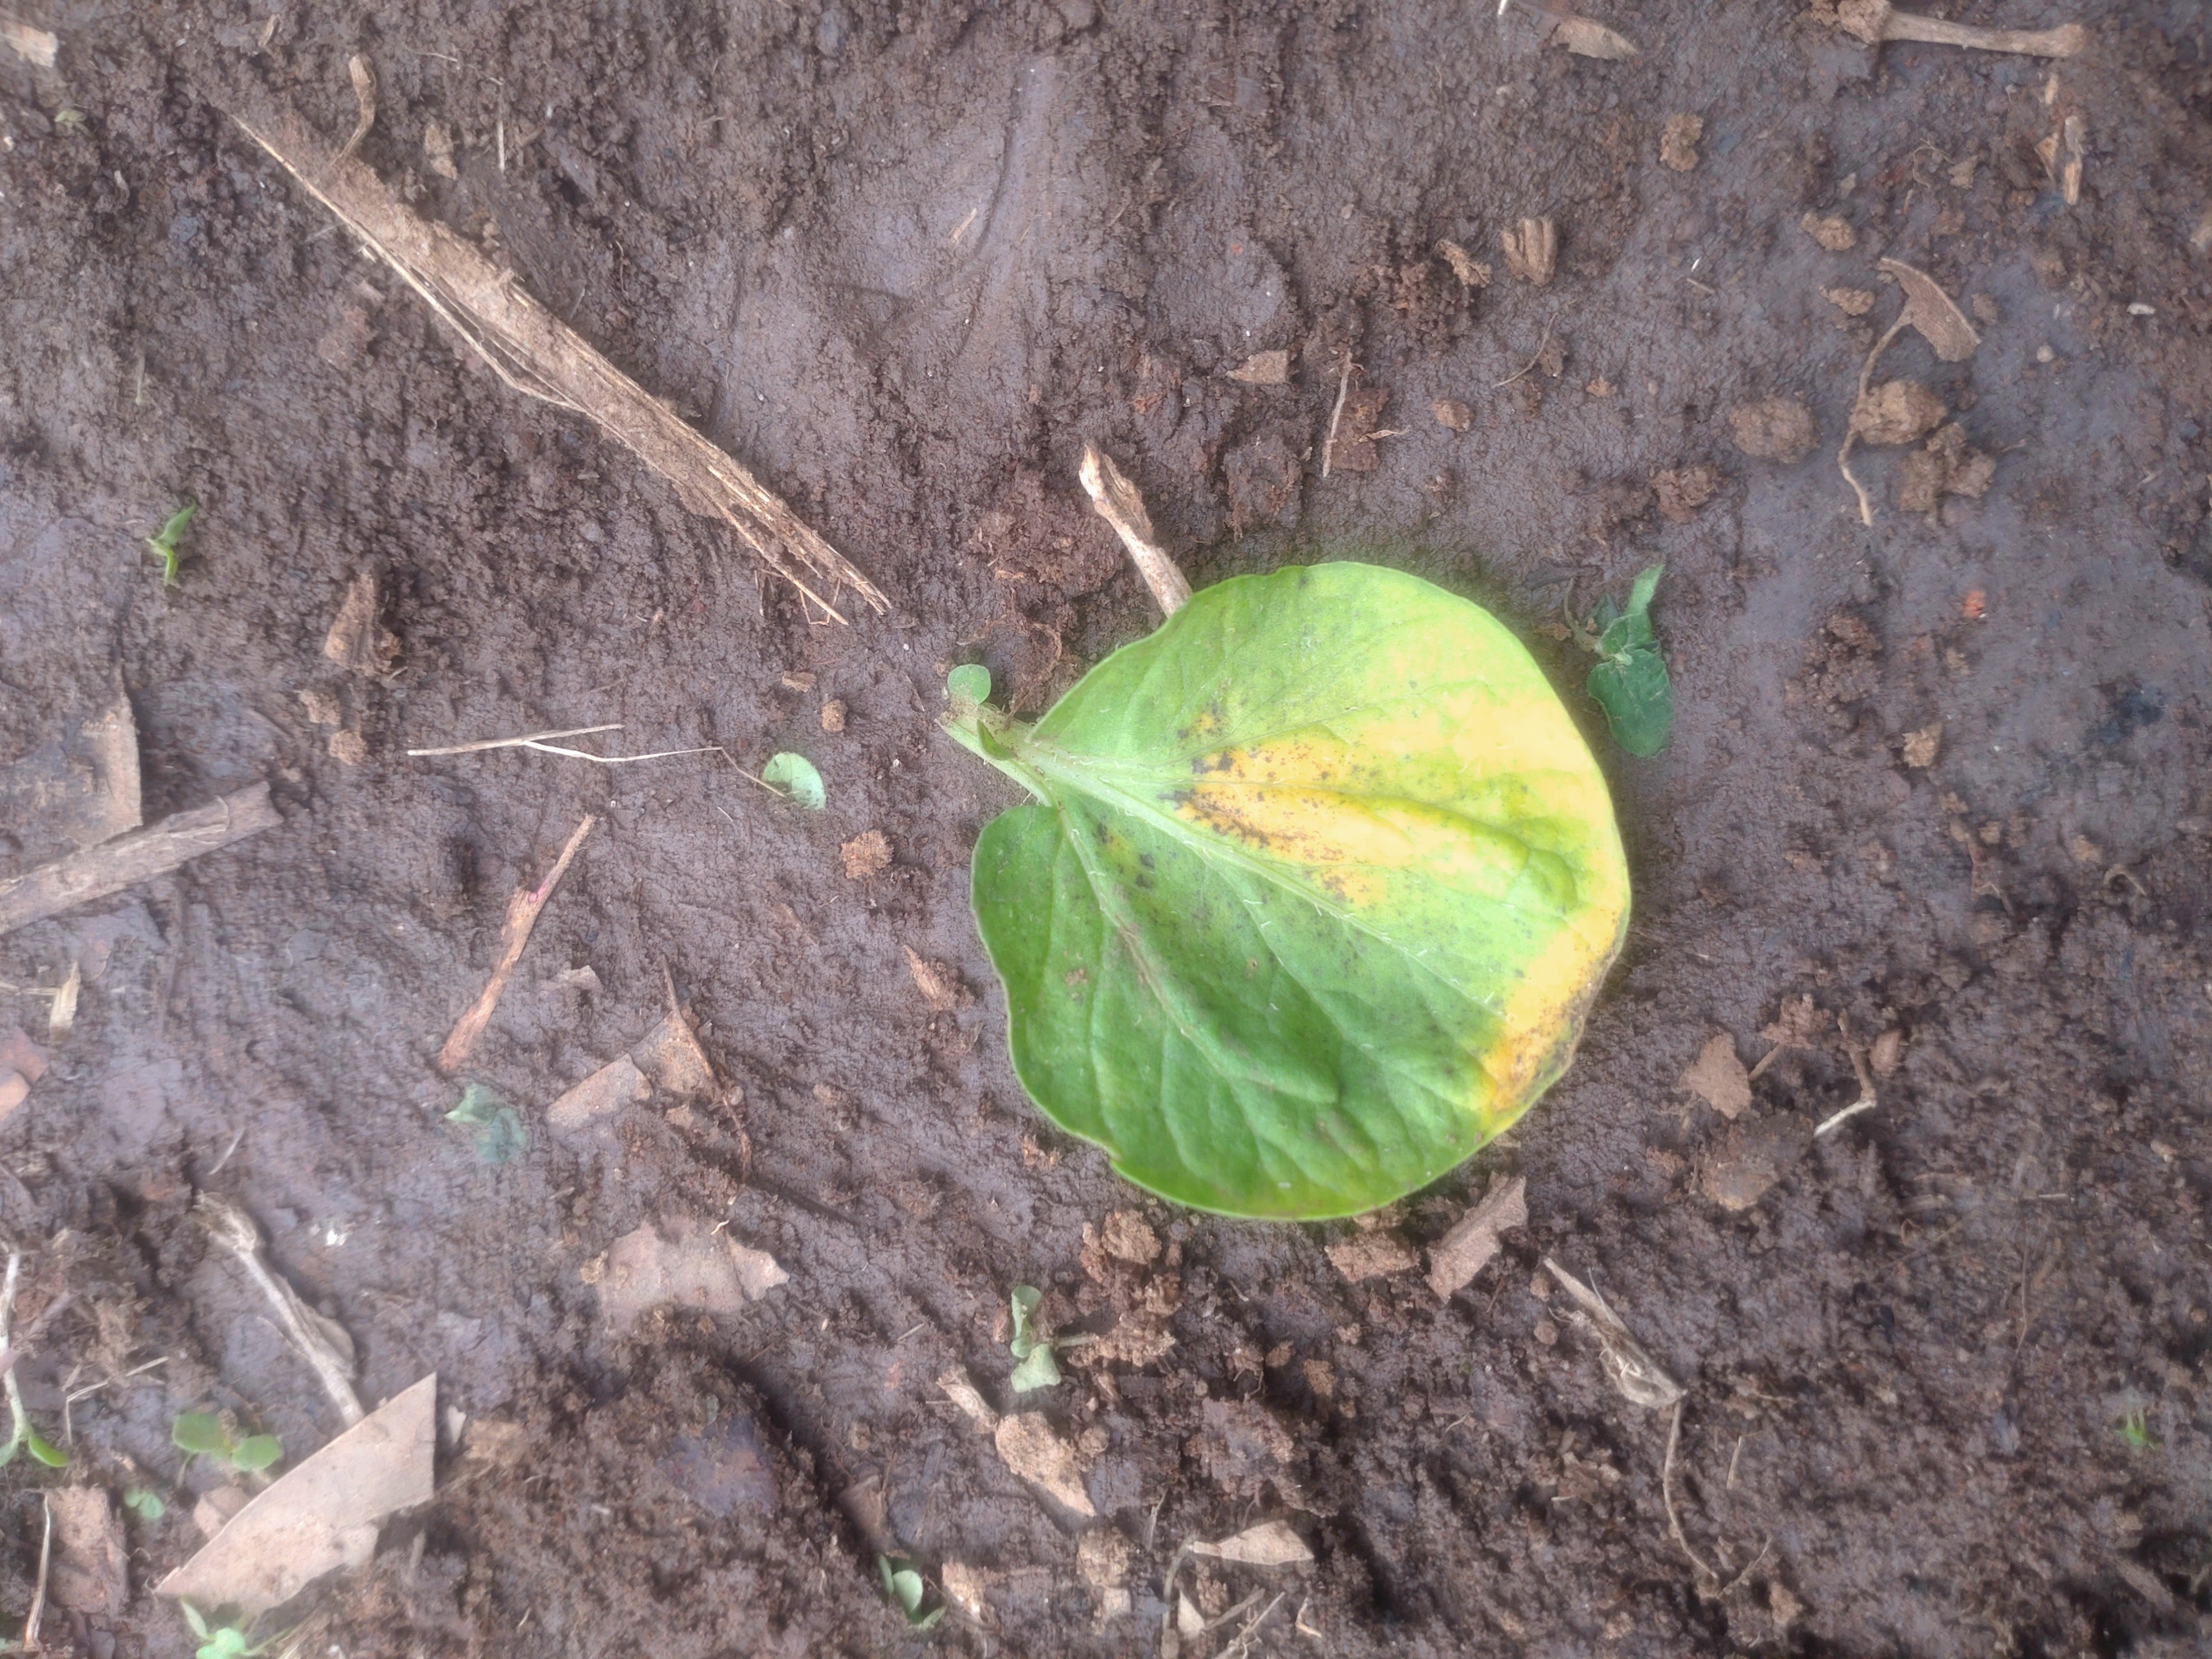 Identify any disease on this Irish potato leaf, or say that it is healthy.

late blight
